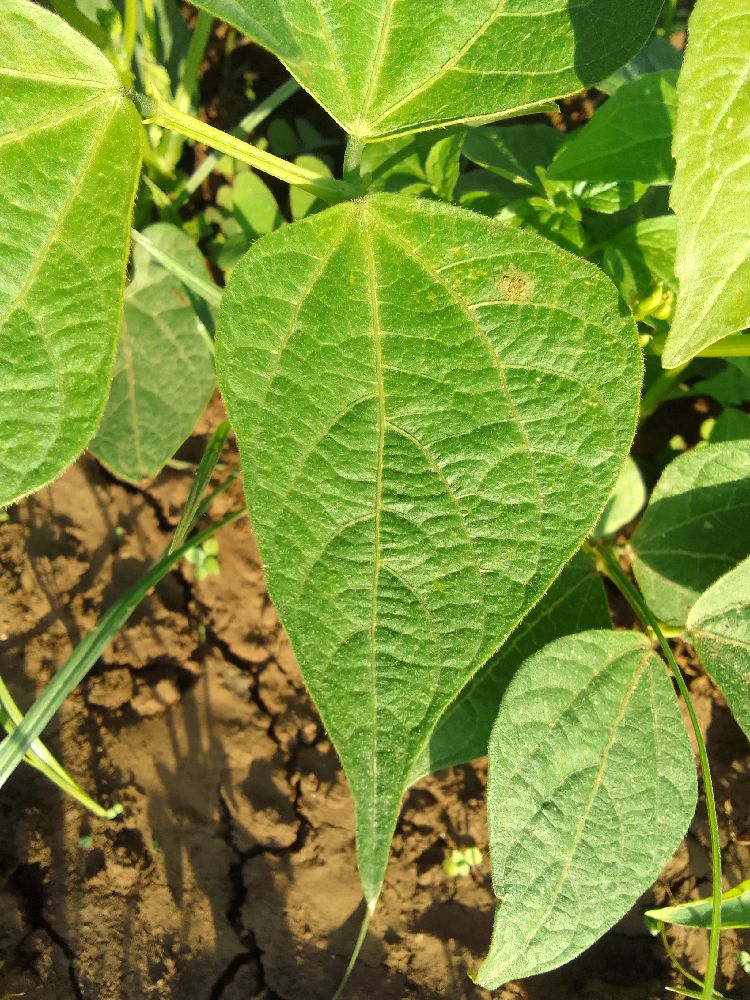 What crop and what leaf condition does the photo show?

common bean, healthy
